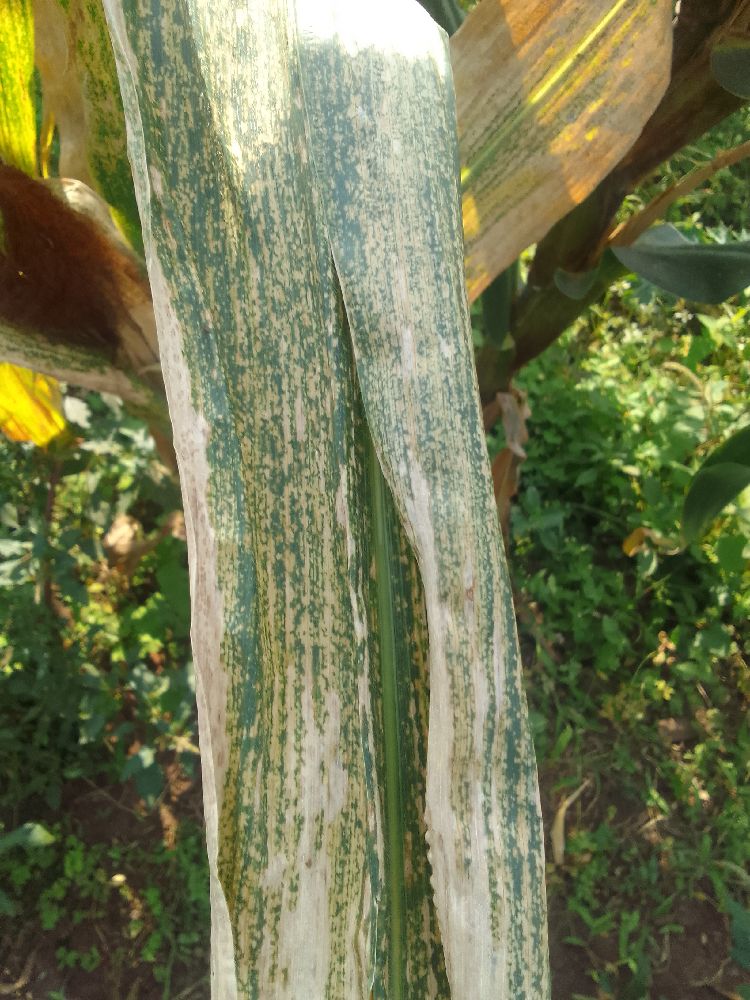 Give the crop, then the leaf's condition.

maize, maize lethal necrosis
